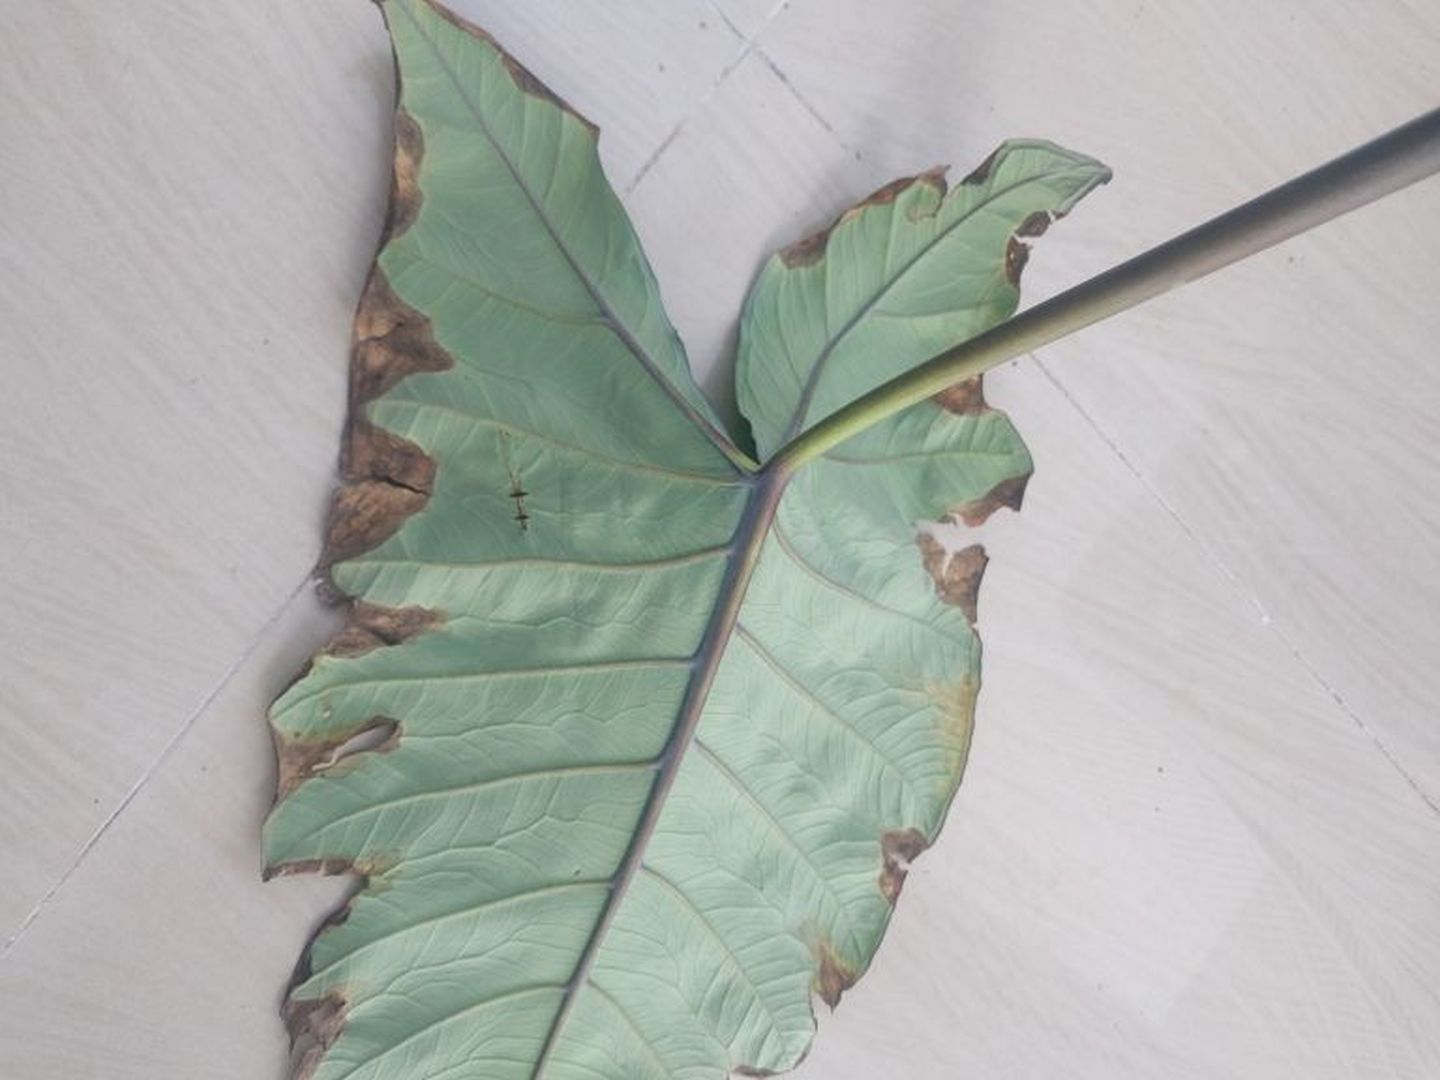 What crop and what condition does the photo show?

taro, leaf blight
